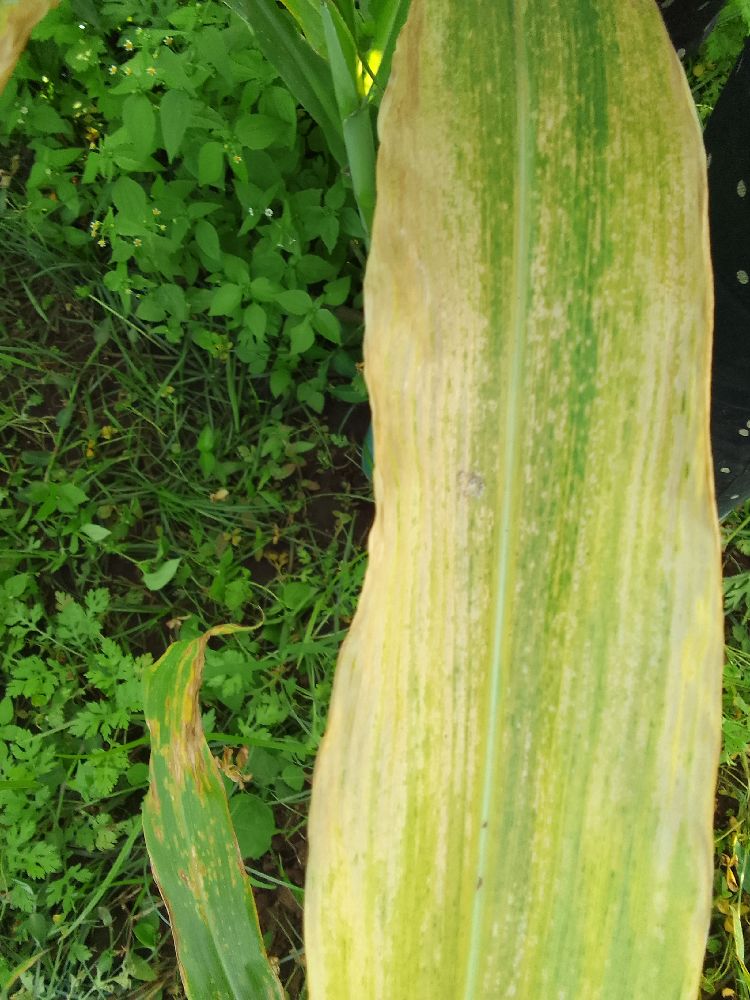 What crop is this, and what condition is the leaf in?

maize, maize lethal necrosis
